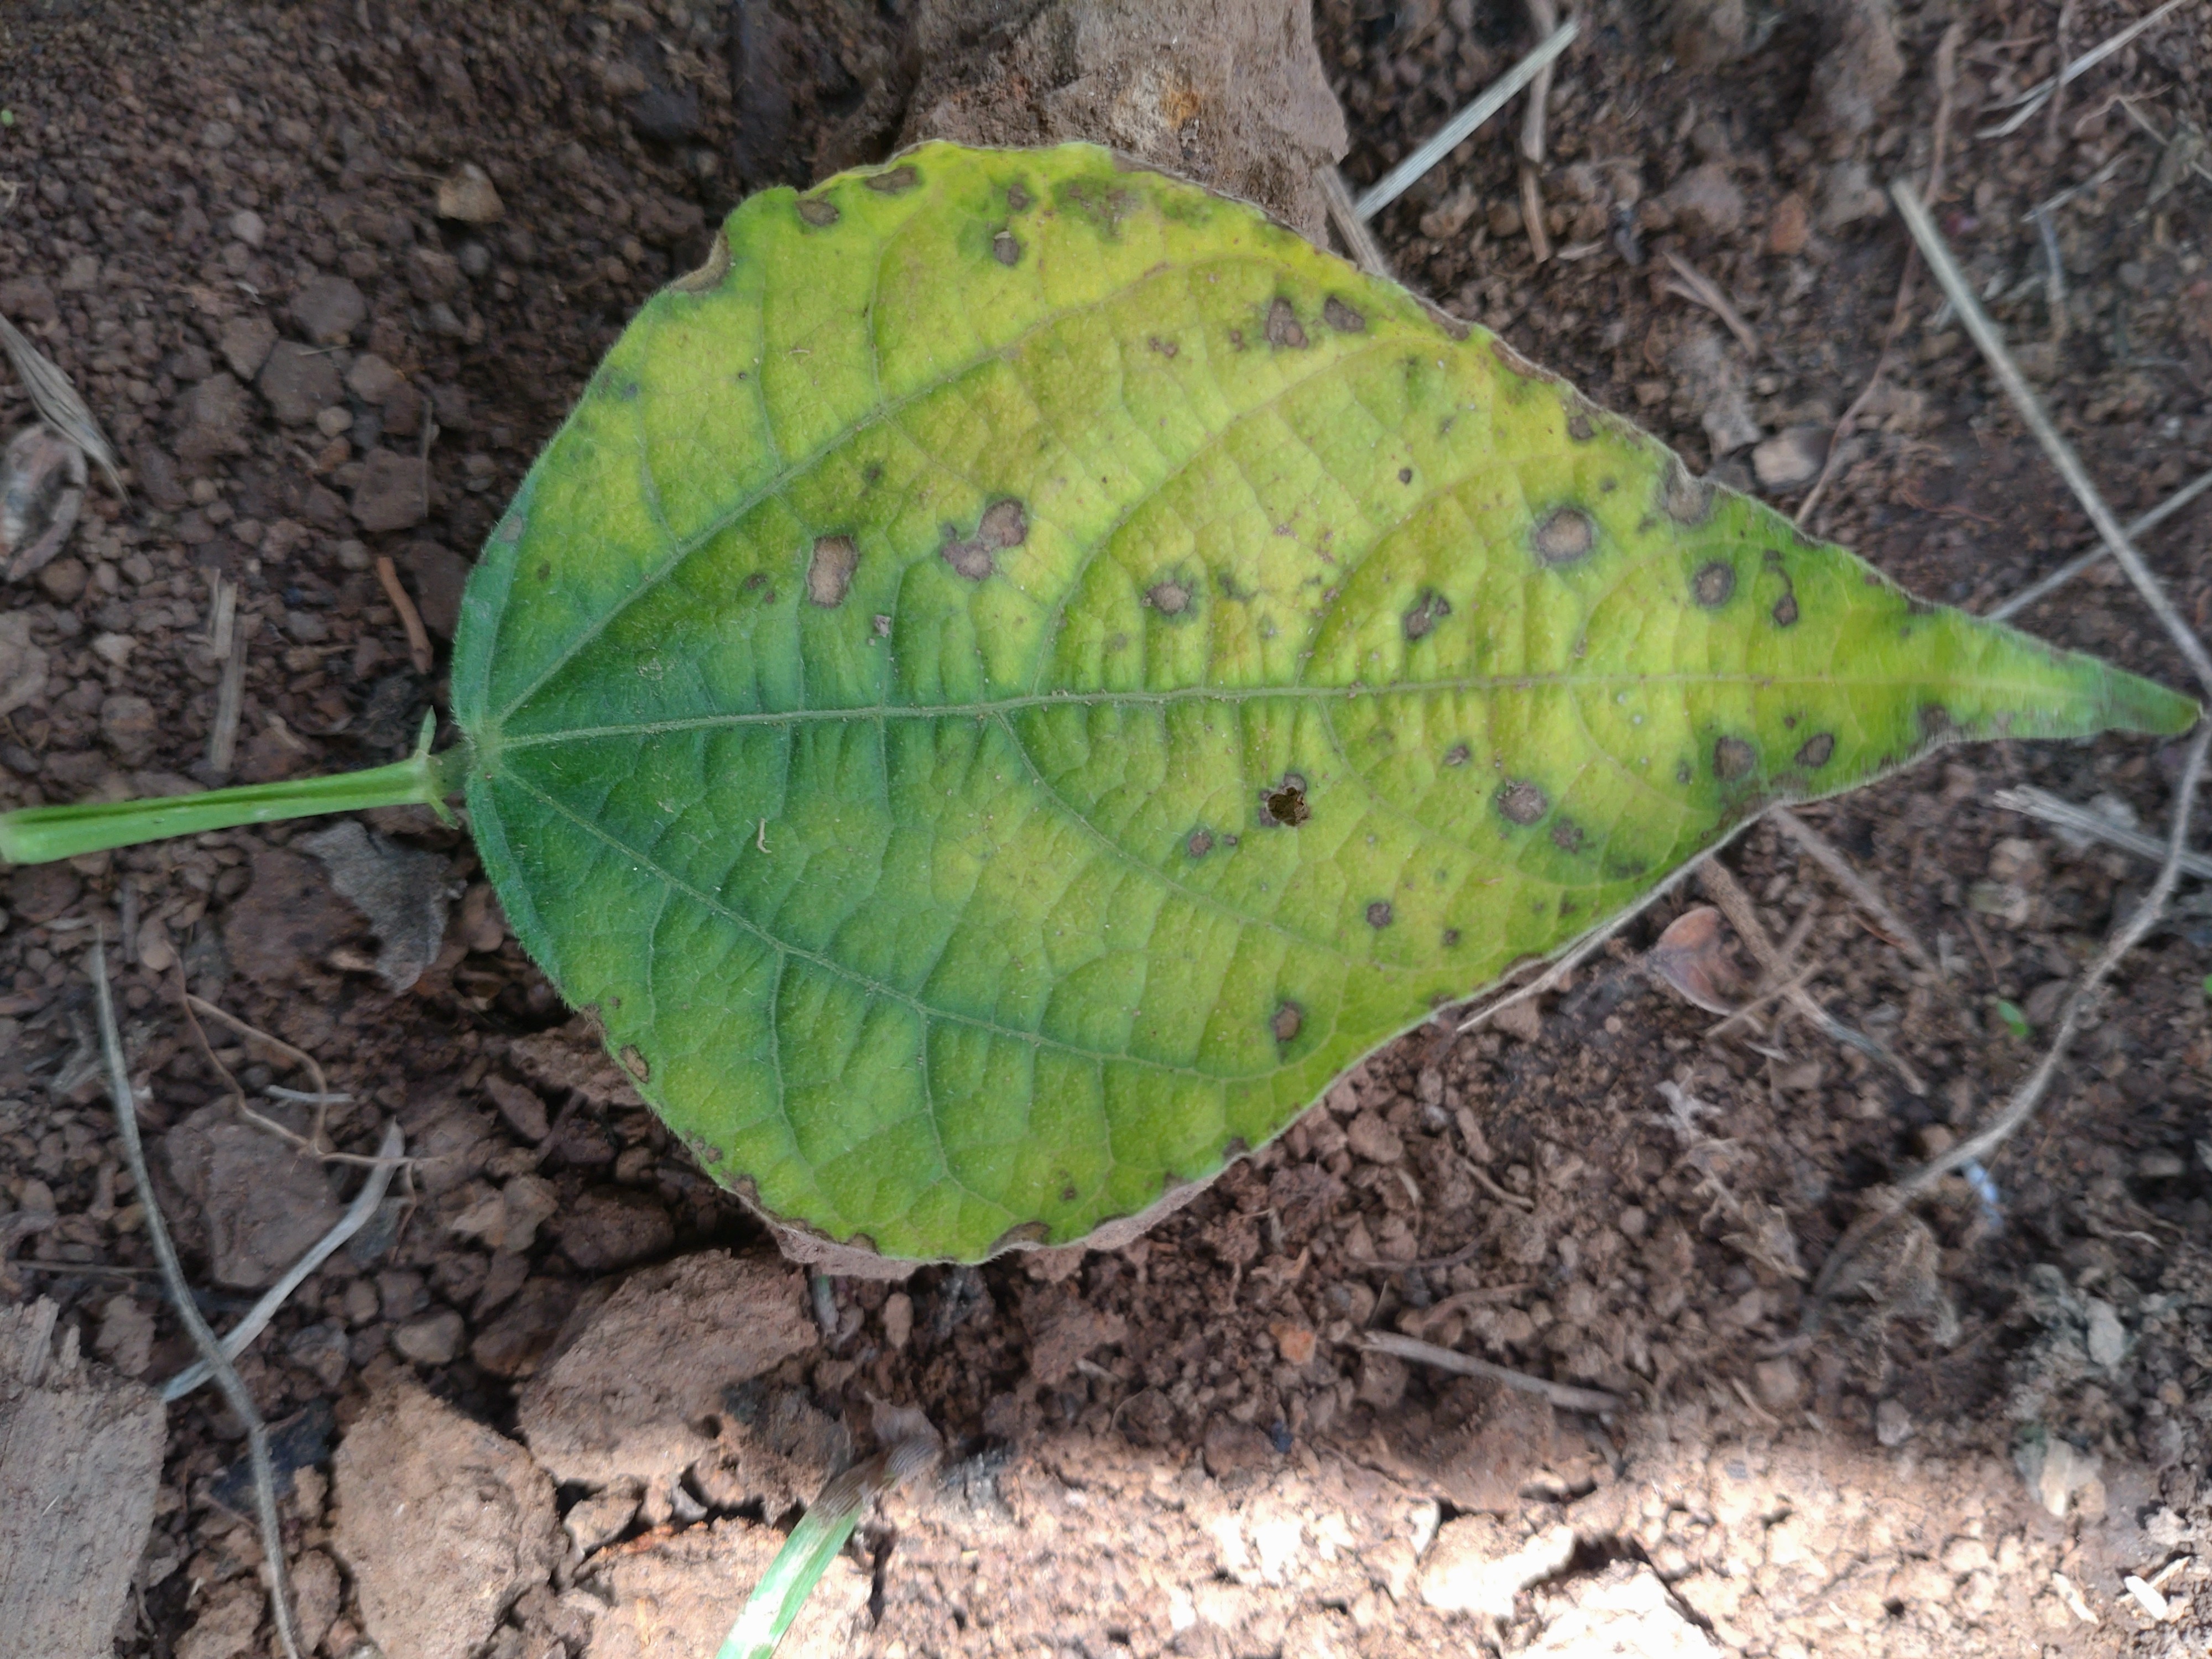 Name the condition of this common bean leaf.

rust
